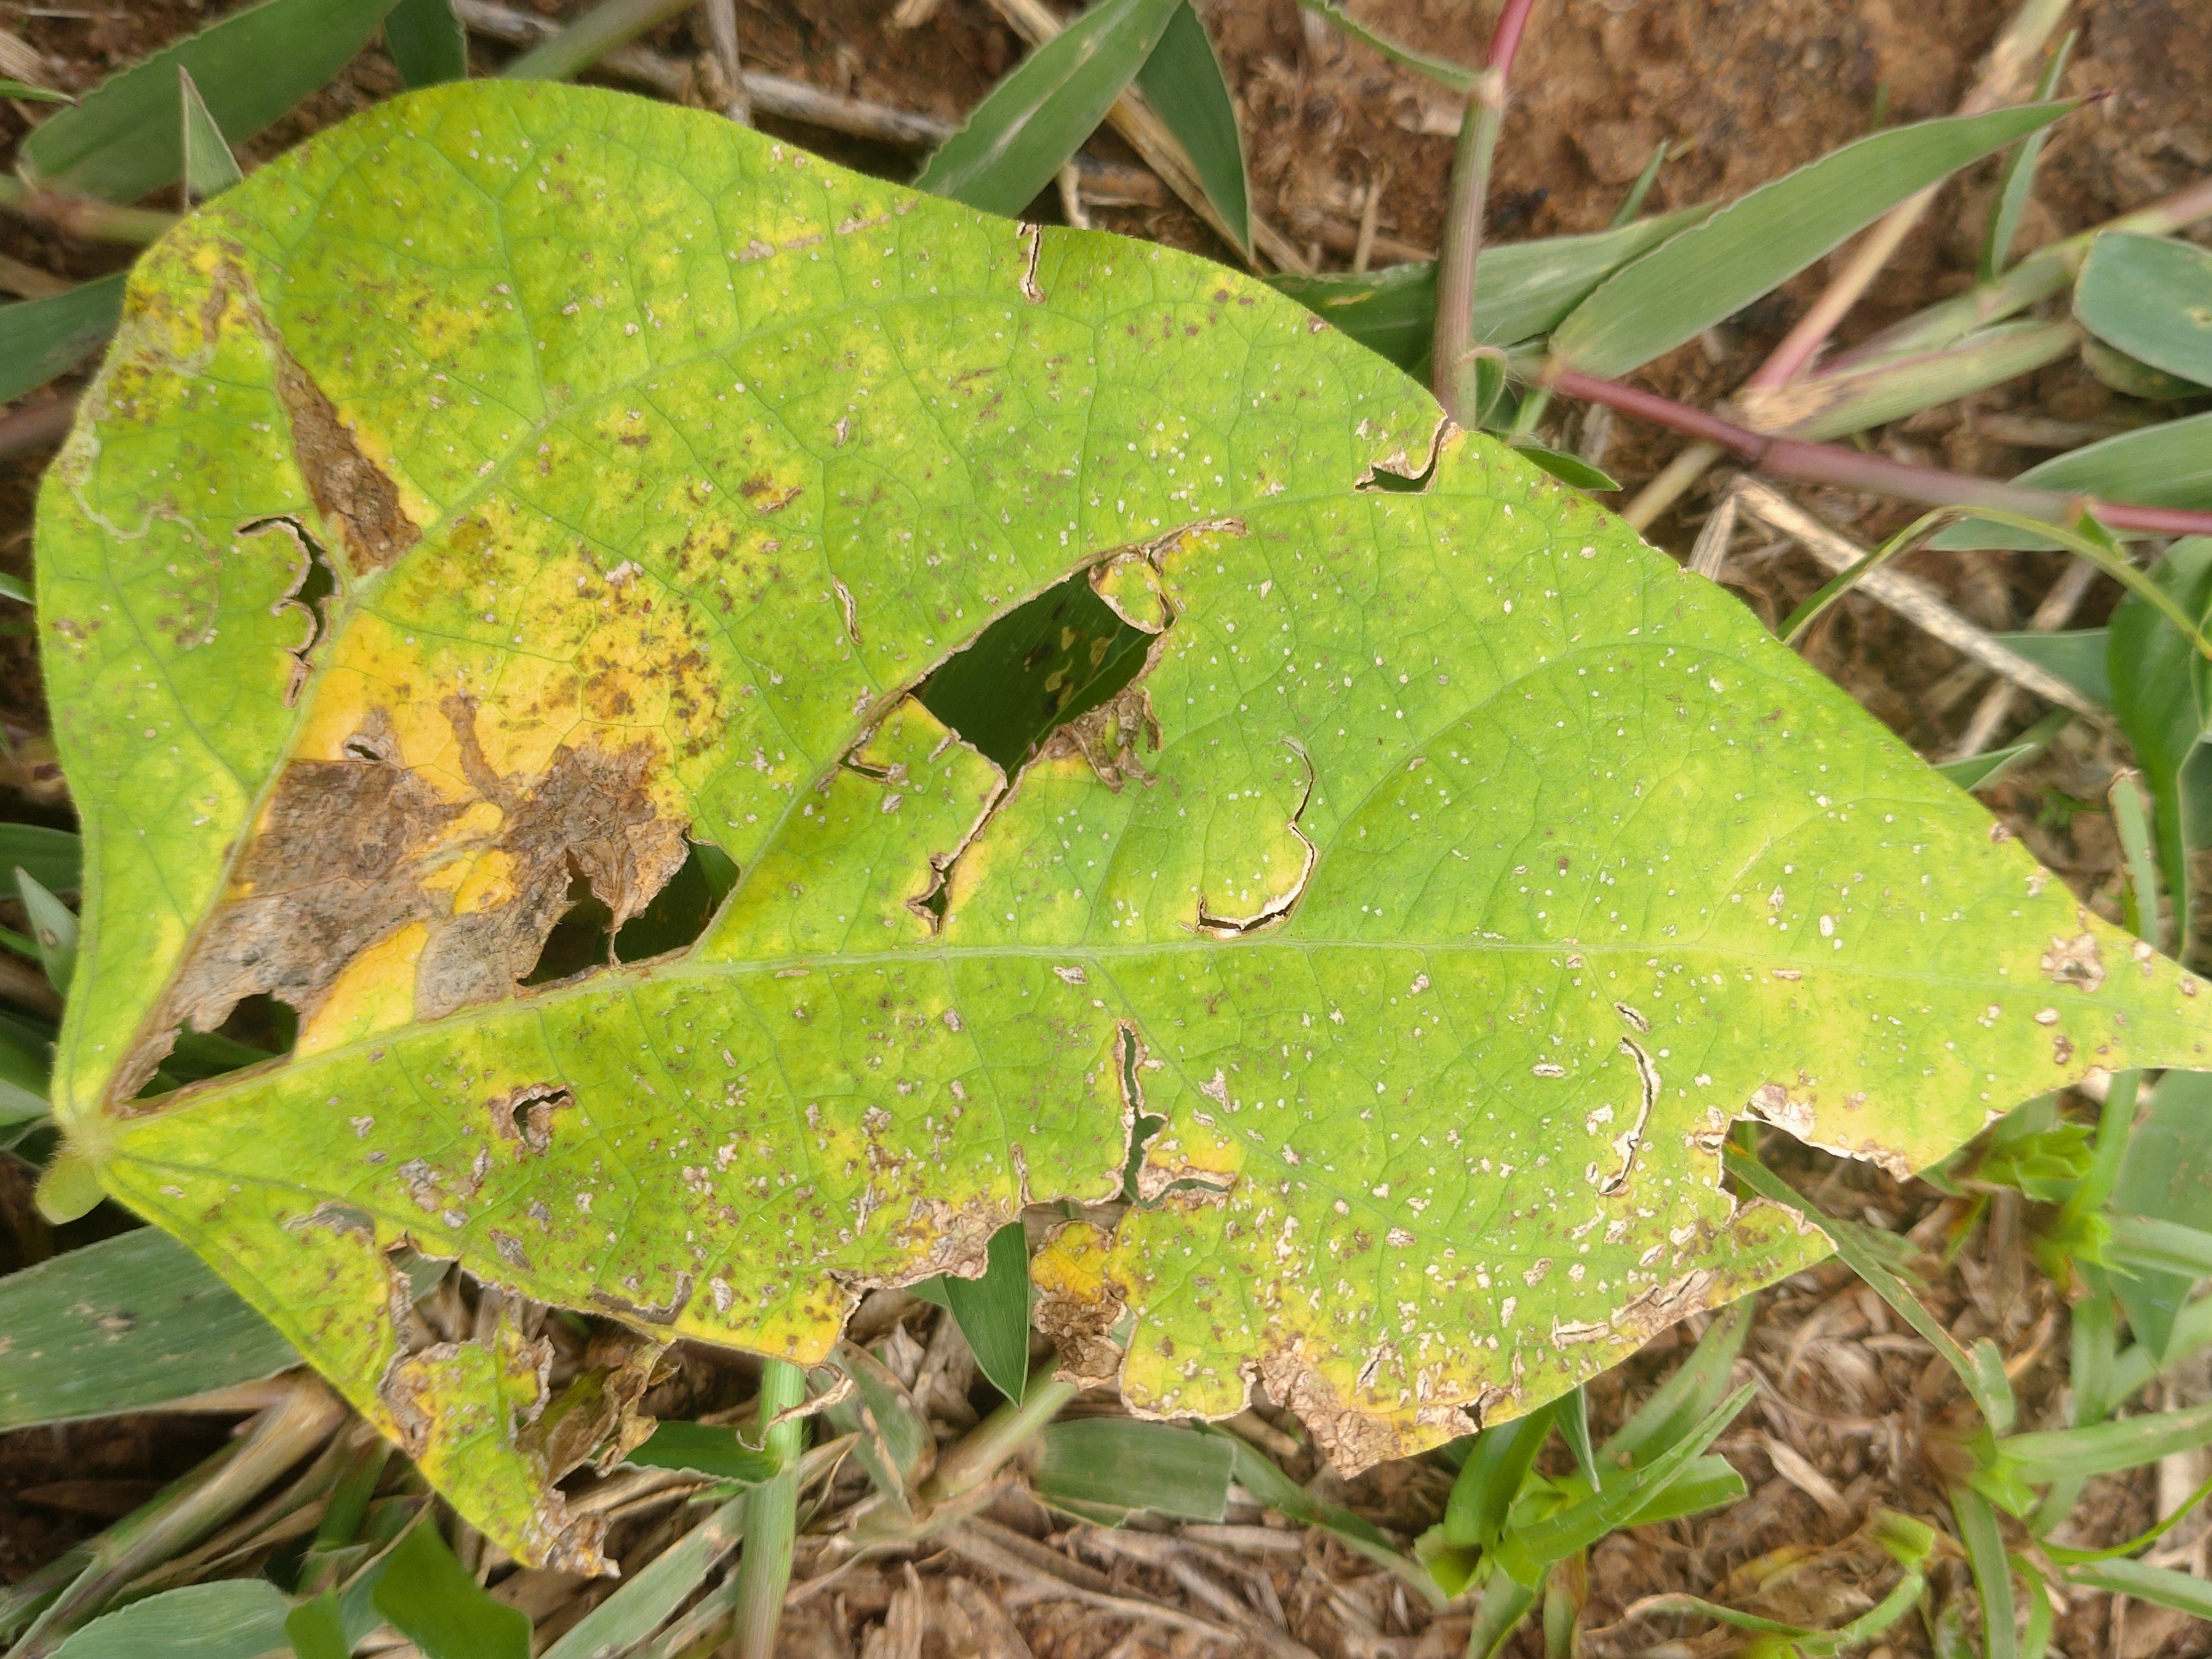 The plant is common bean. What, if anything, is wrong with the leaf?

rust
